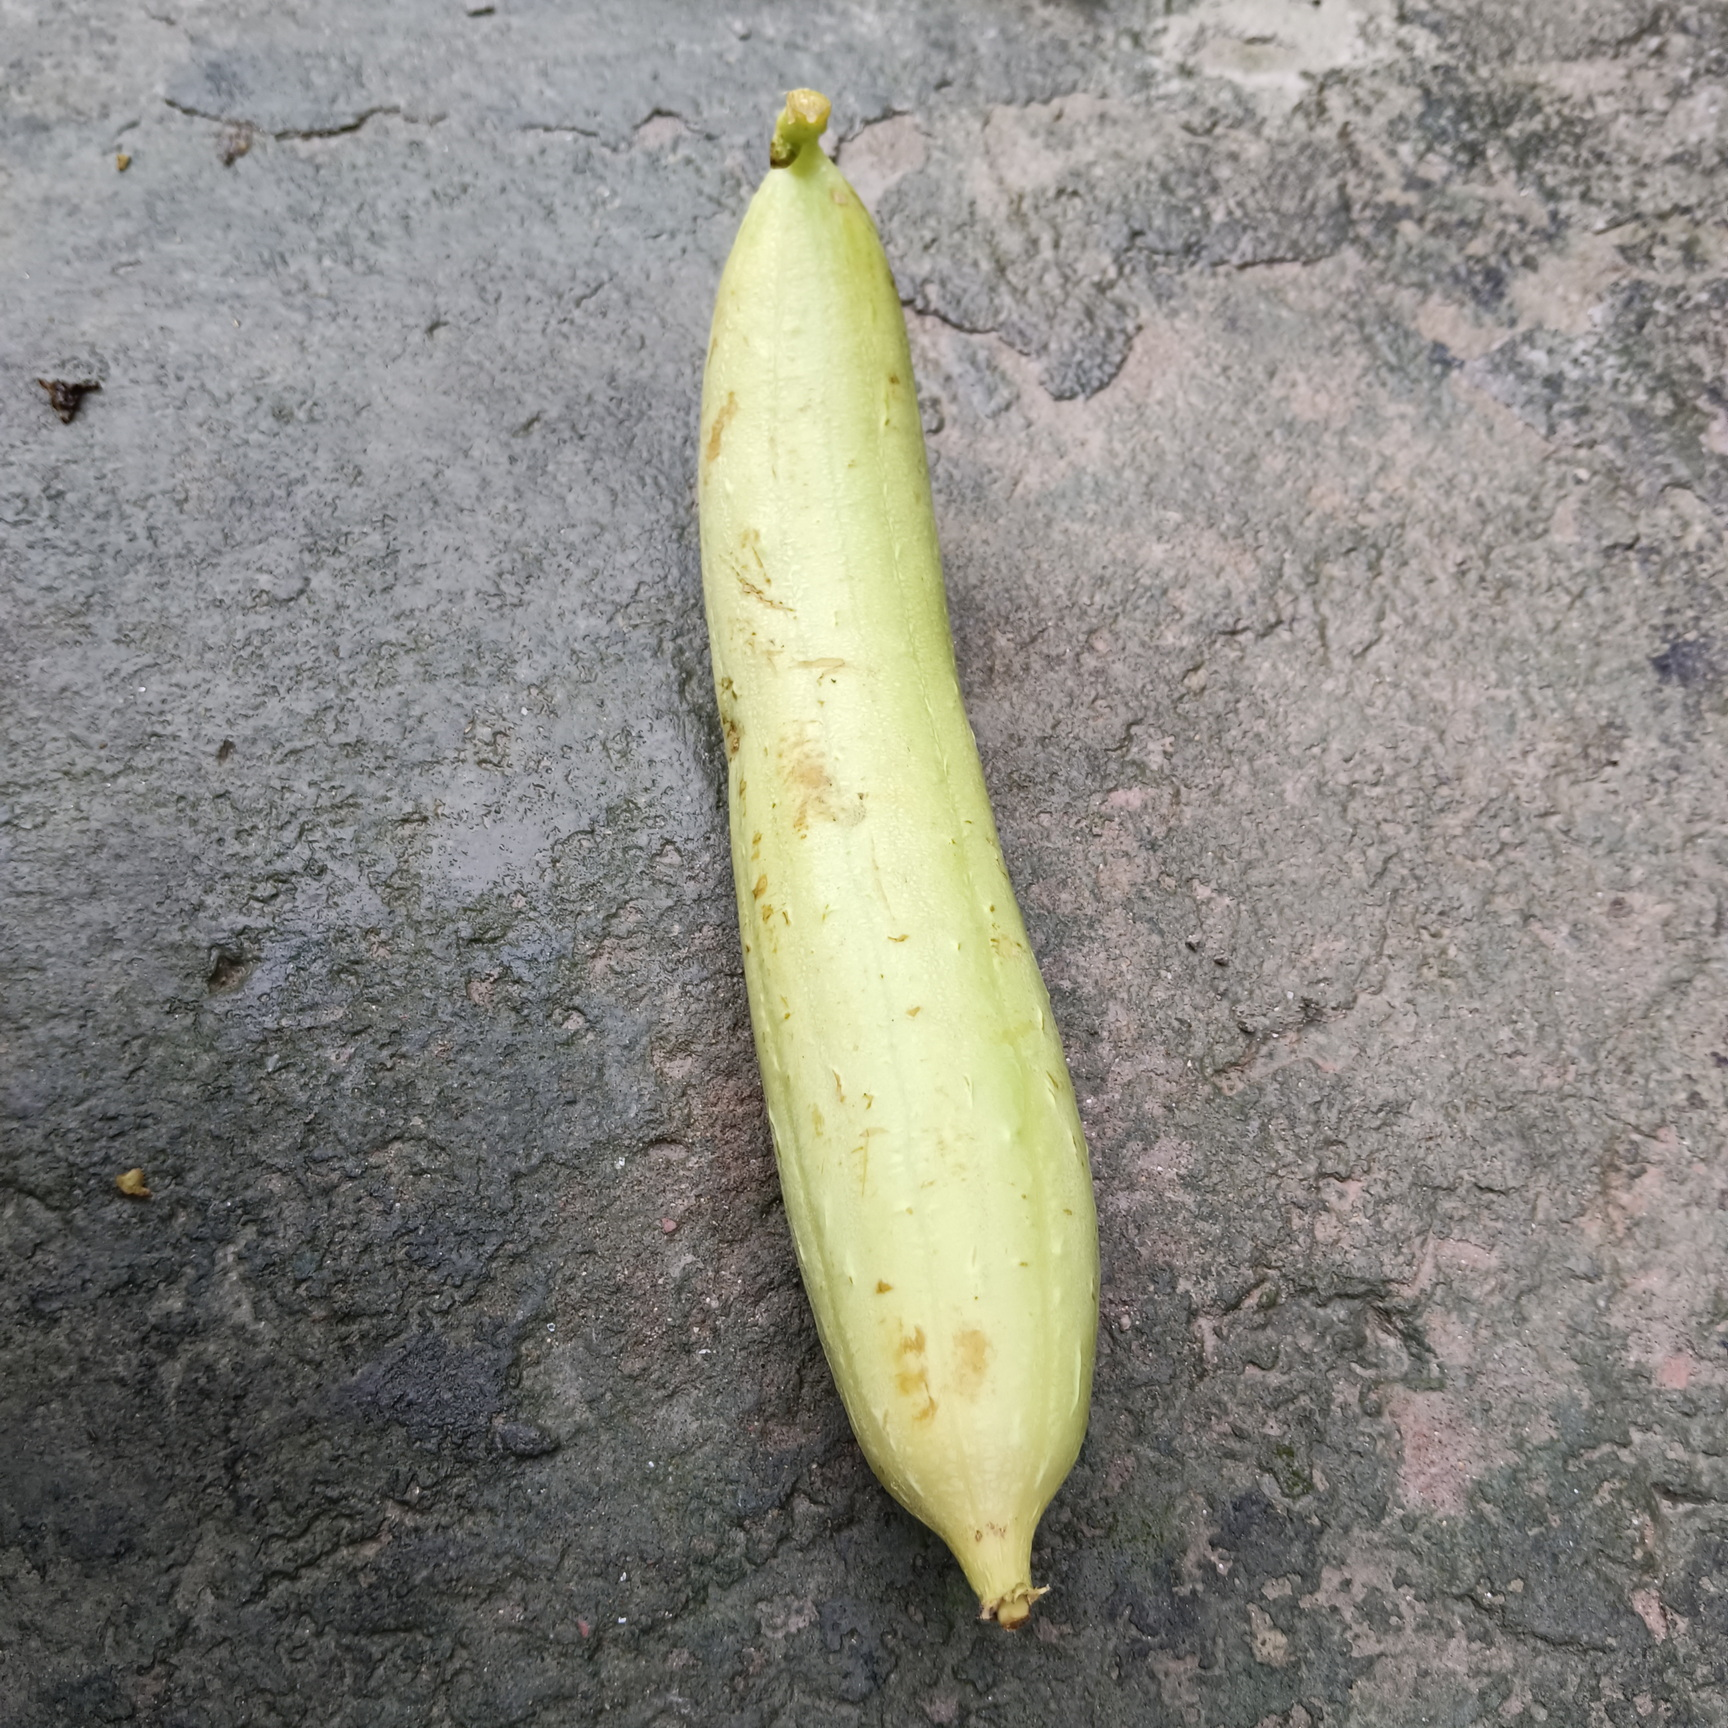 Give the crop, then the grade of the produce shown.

luffa, fresh
